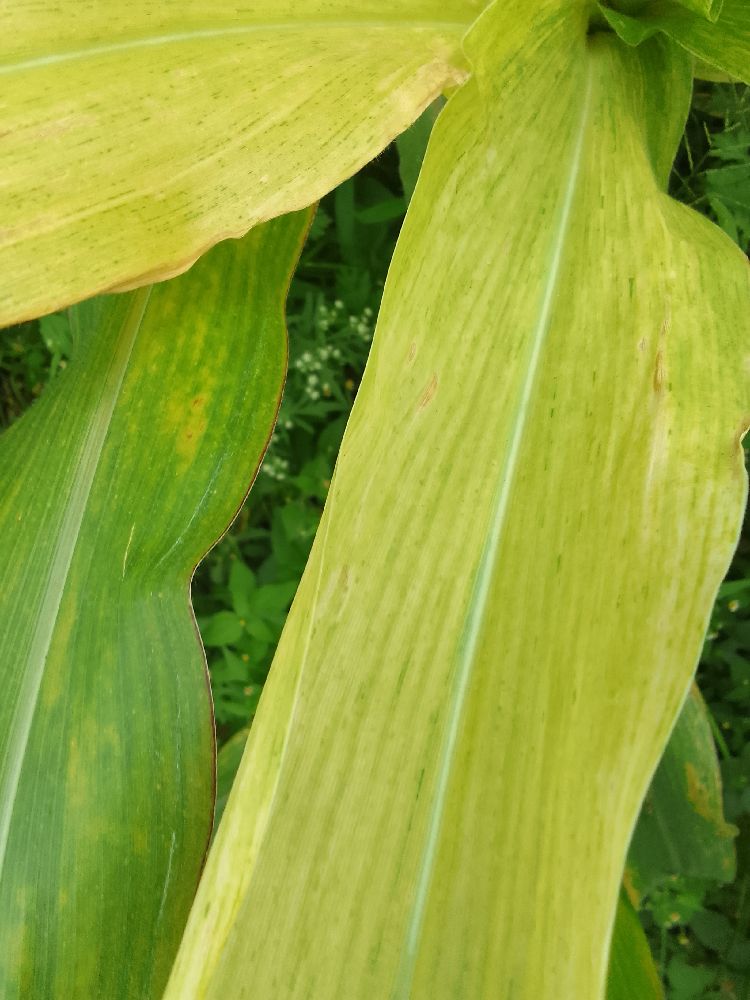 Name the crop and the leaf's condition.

maize, maize lethal necrosis
